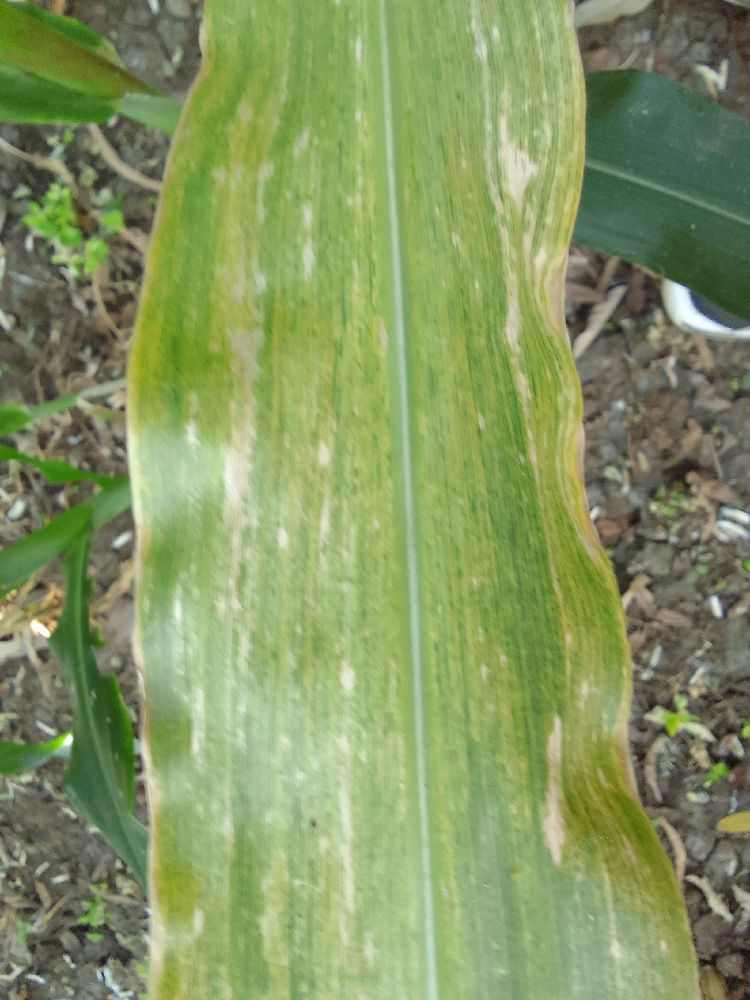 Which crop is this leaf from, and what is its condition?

maize, maize lethal necrosis
